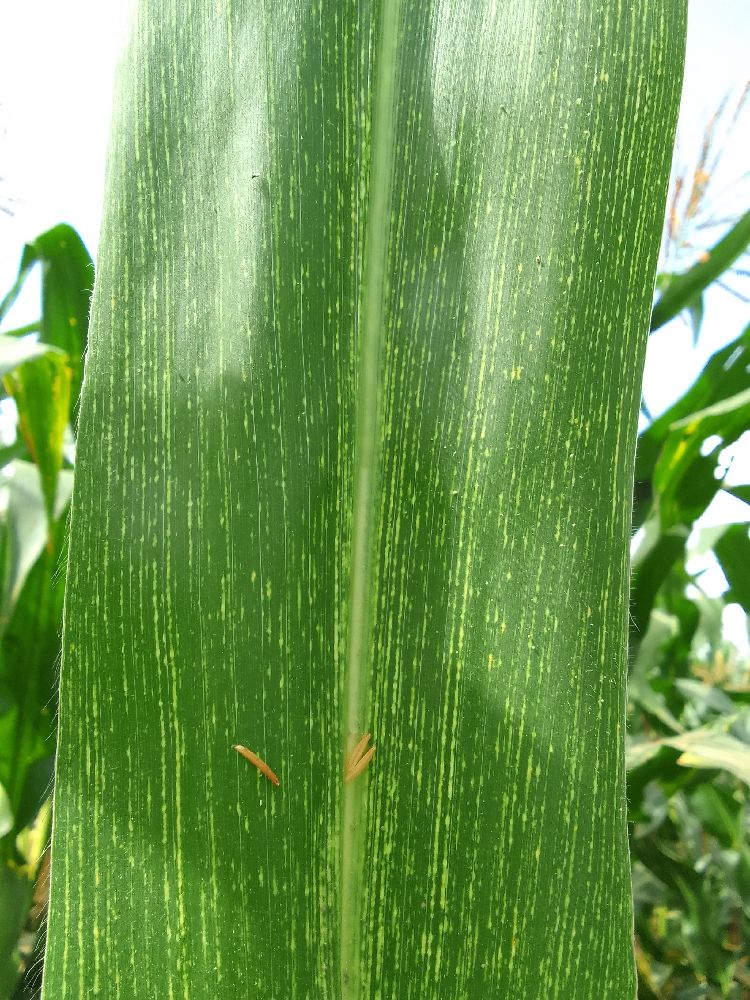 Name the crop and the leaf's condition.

maize, maize streak virus
